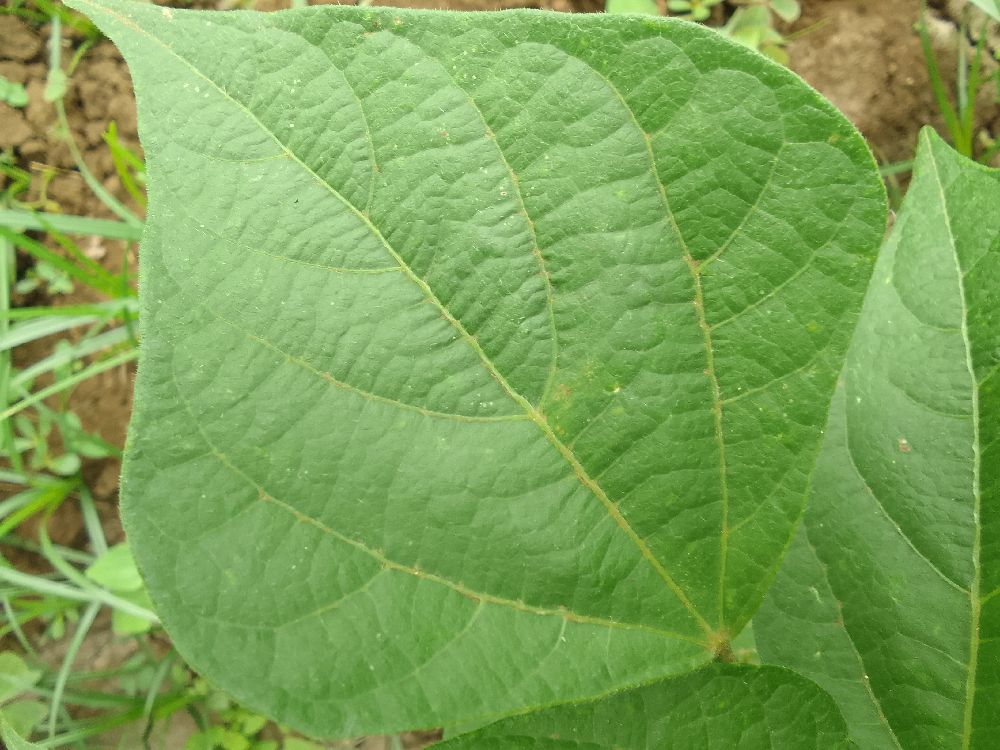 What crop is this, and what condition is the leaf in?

common bean, healthy
